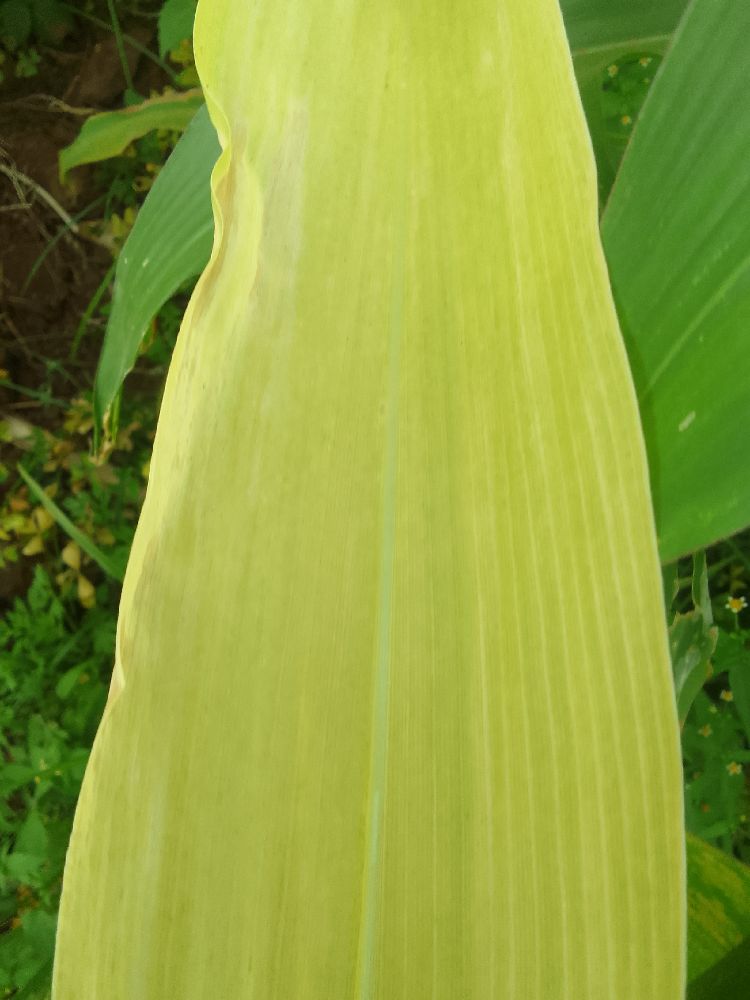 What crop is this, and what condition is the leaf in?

maize, maize lethal necrosis
